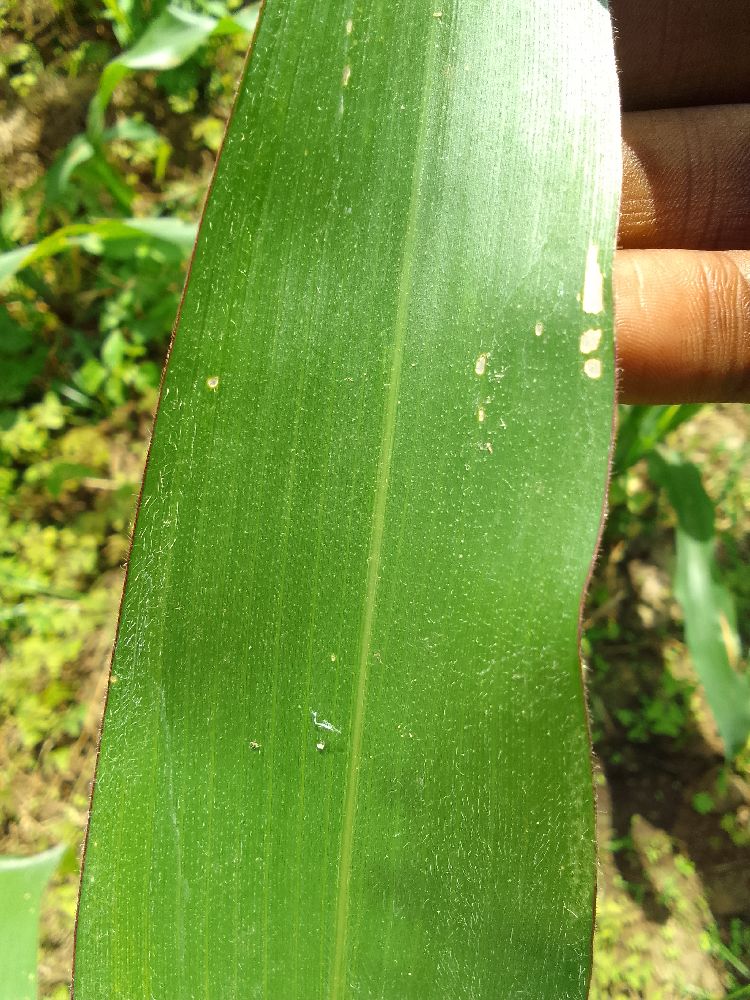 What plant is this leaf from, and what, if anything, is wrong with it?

maize, healthy
